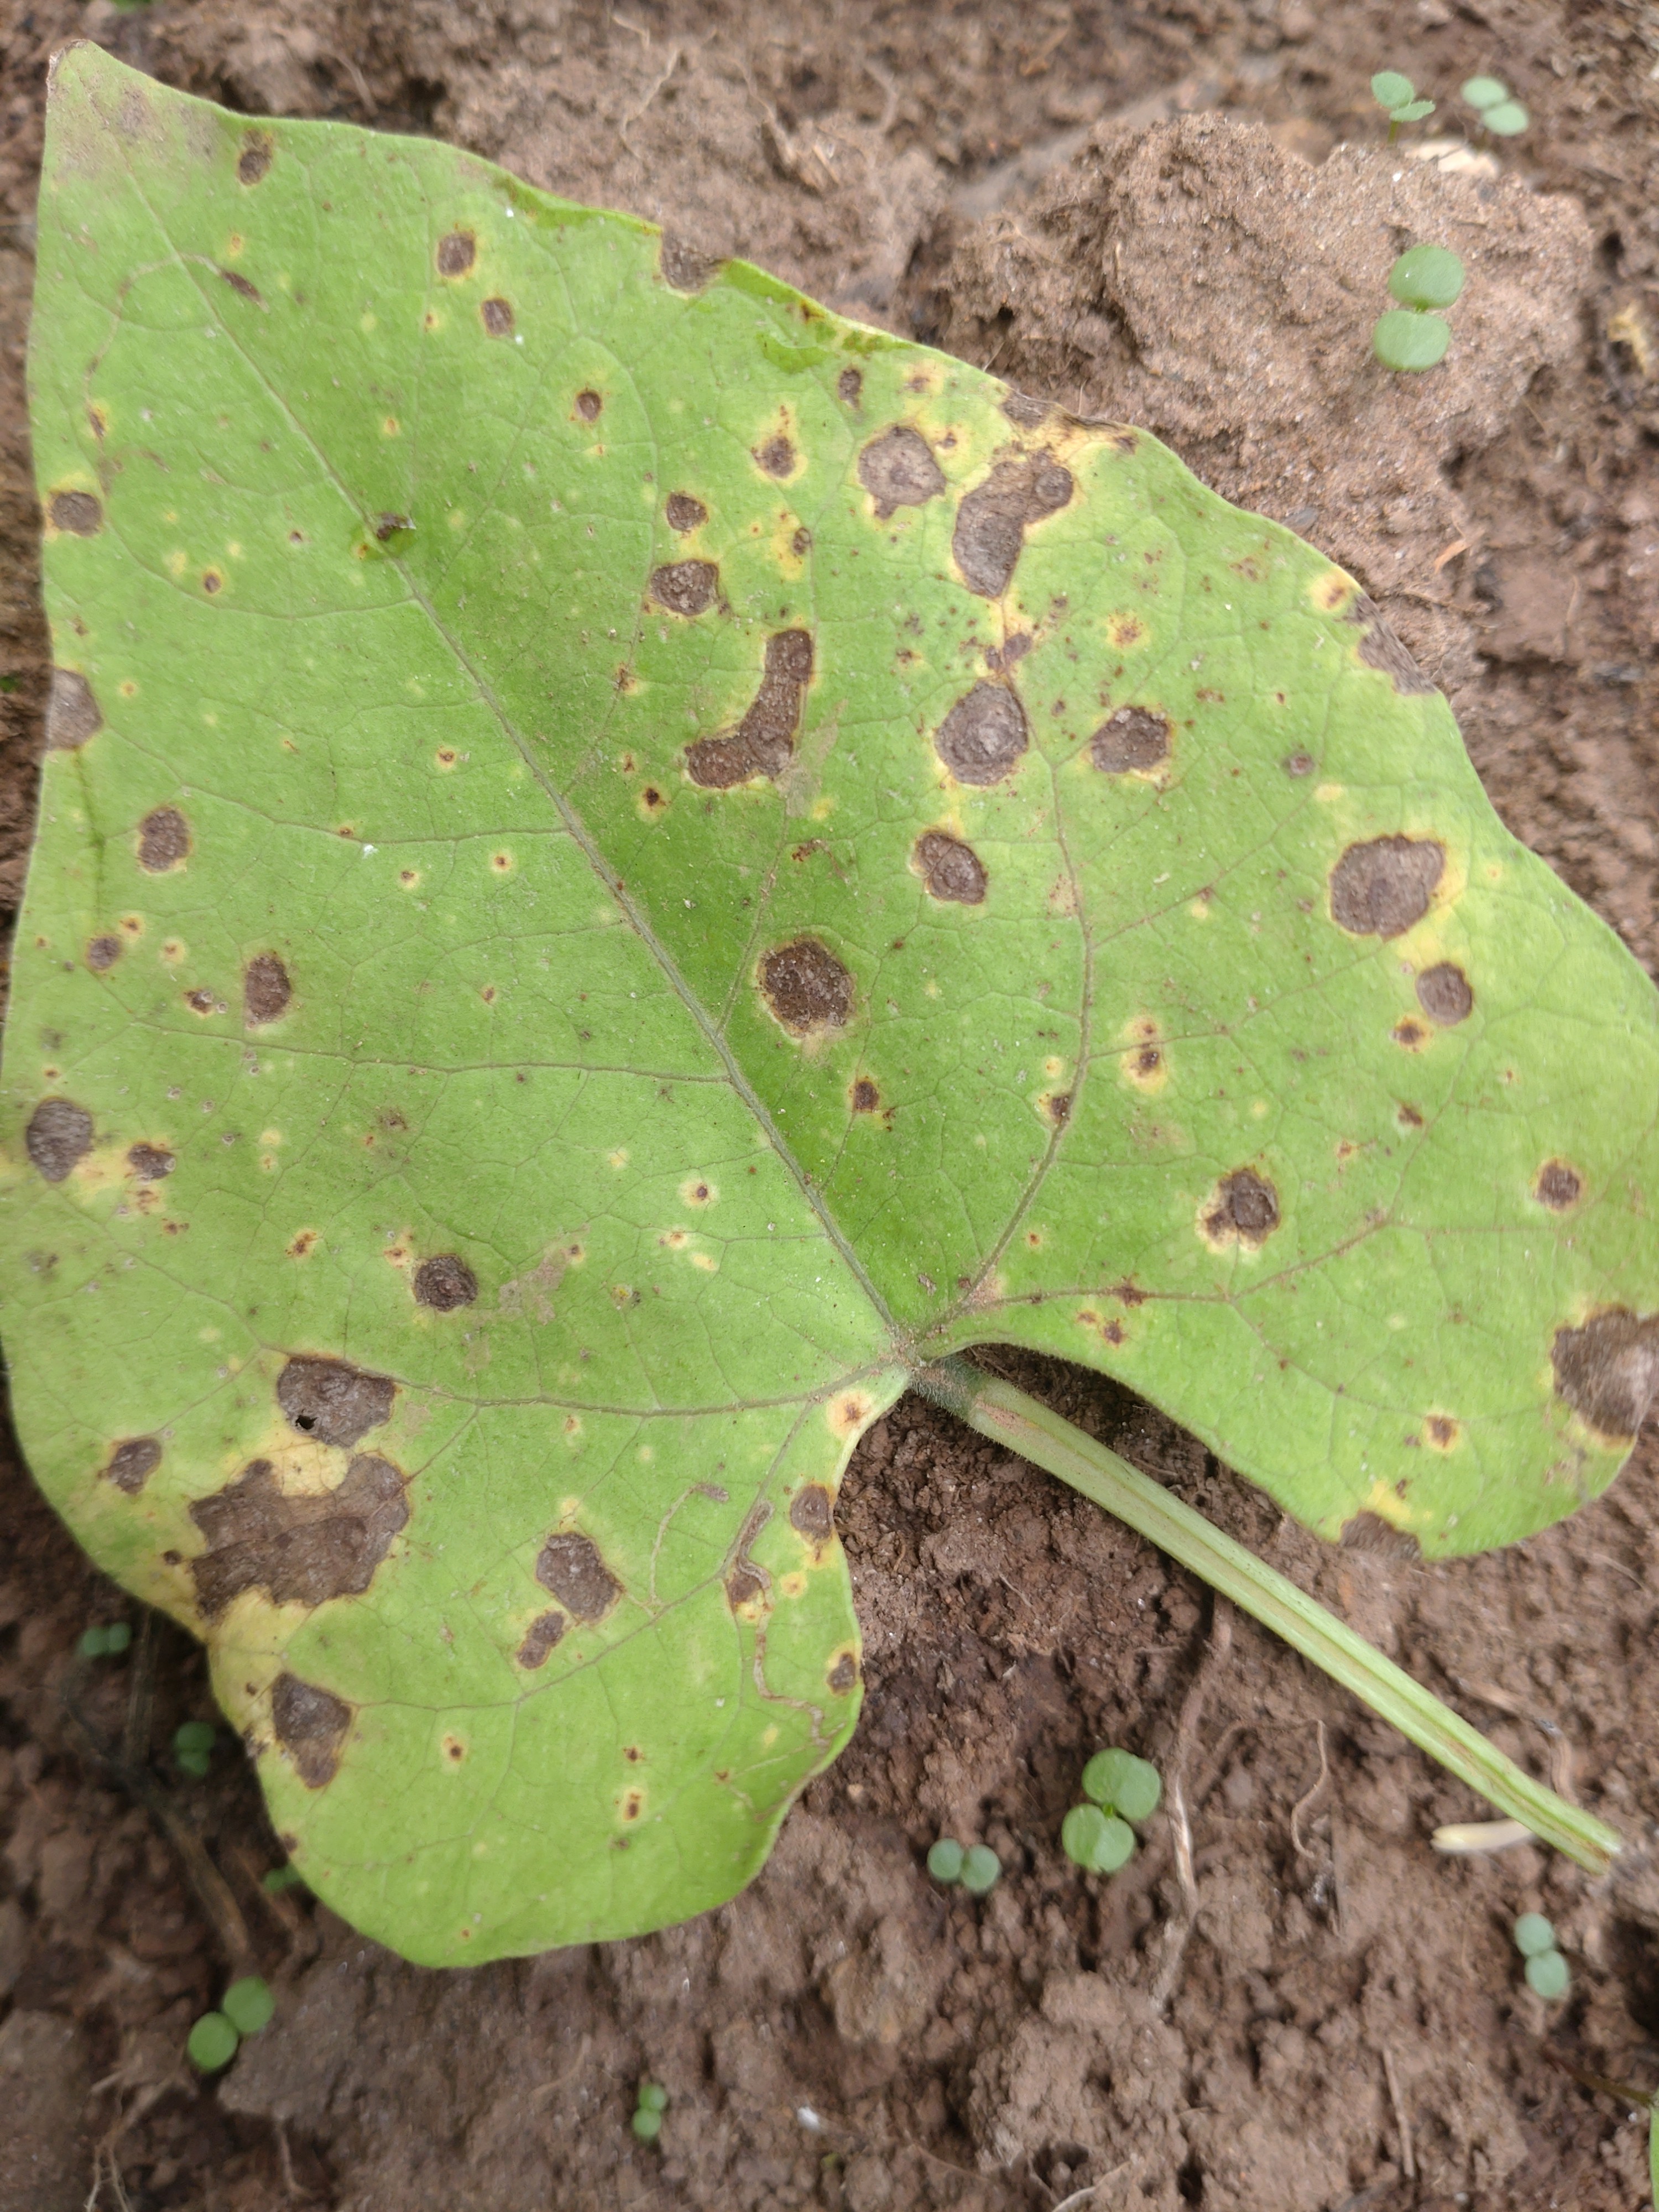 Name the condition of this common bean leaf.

rust
